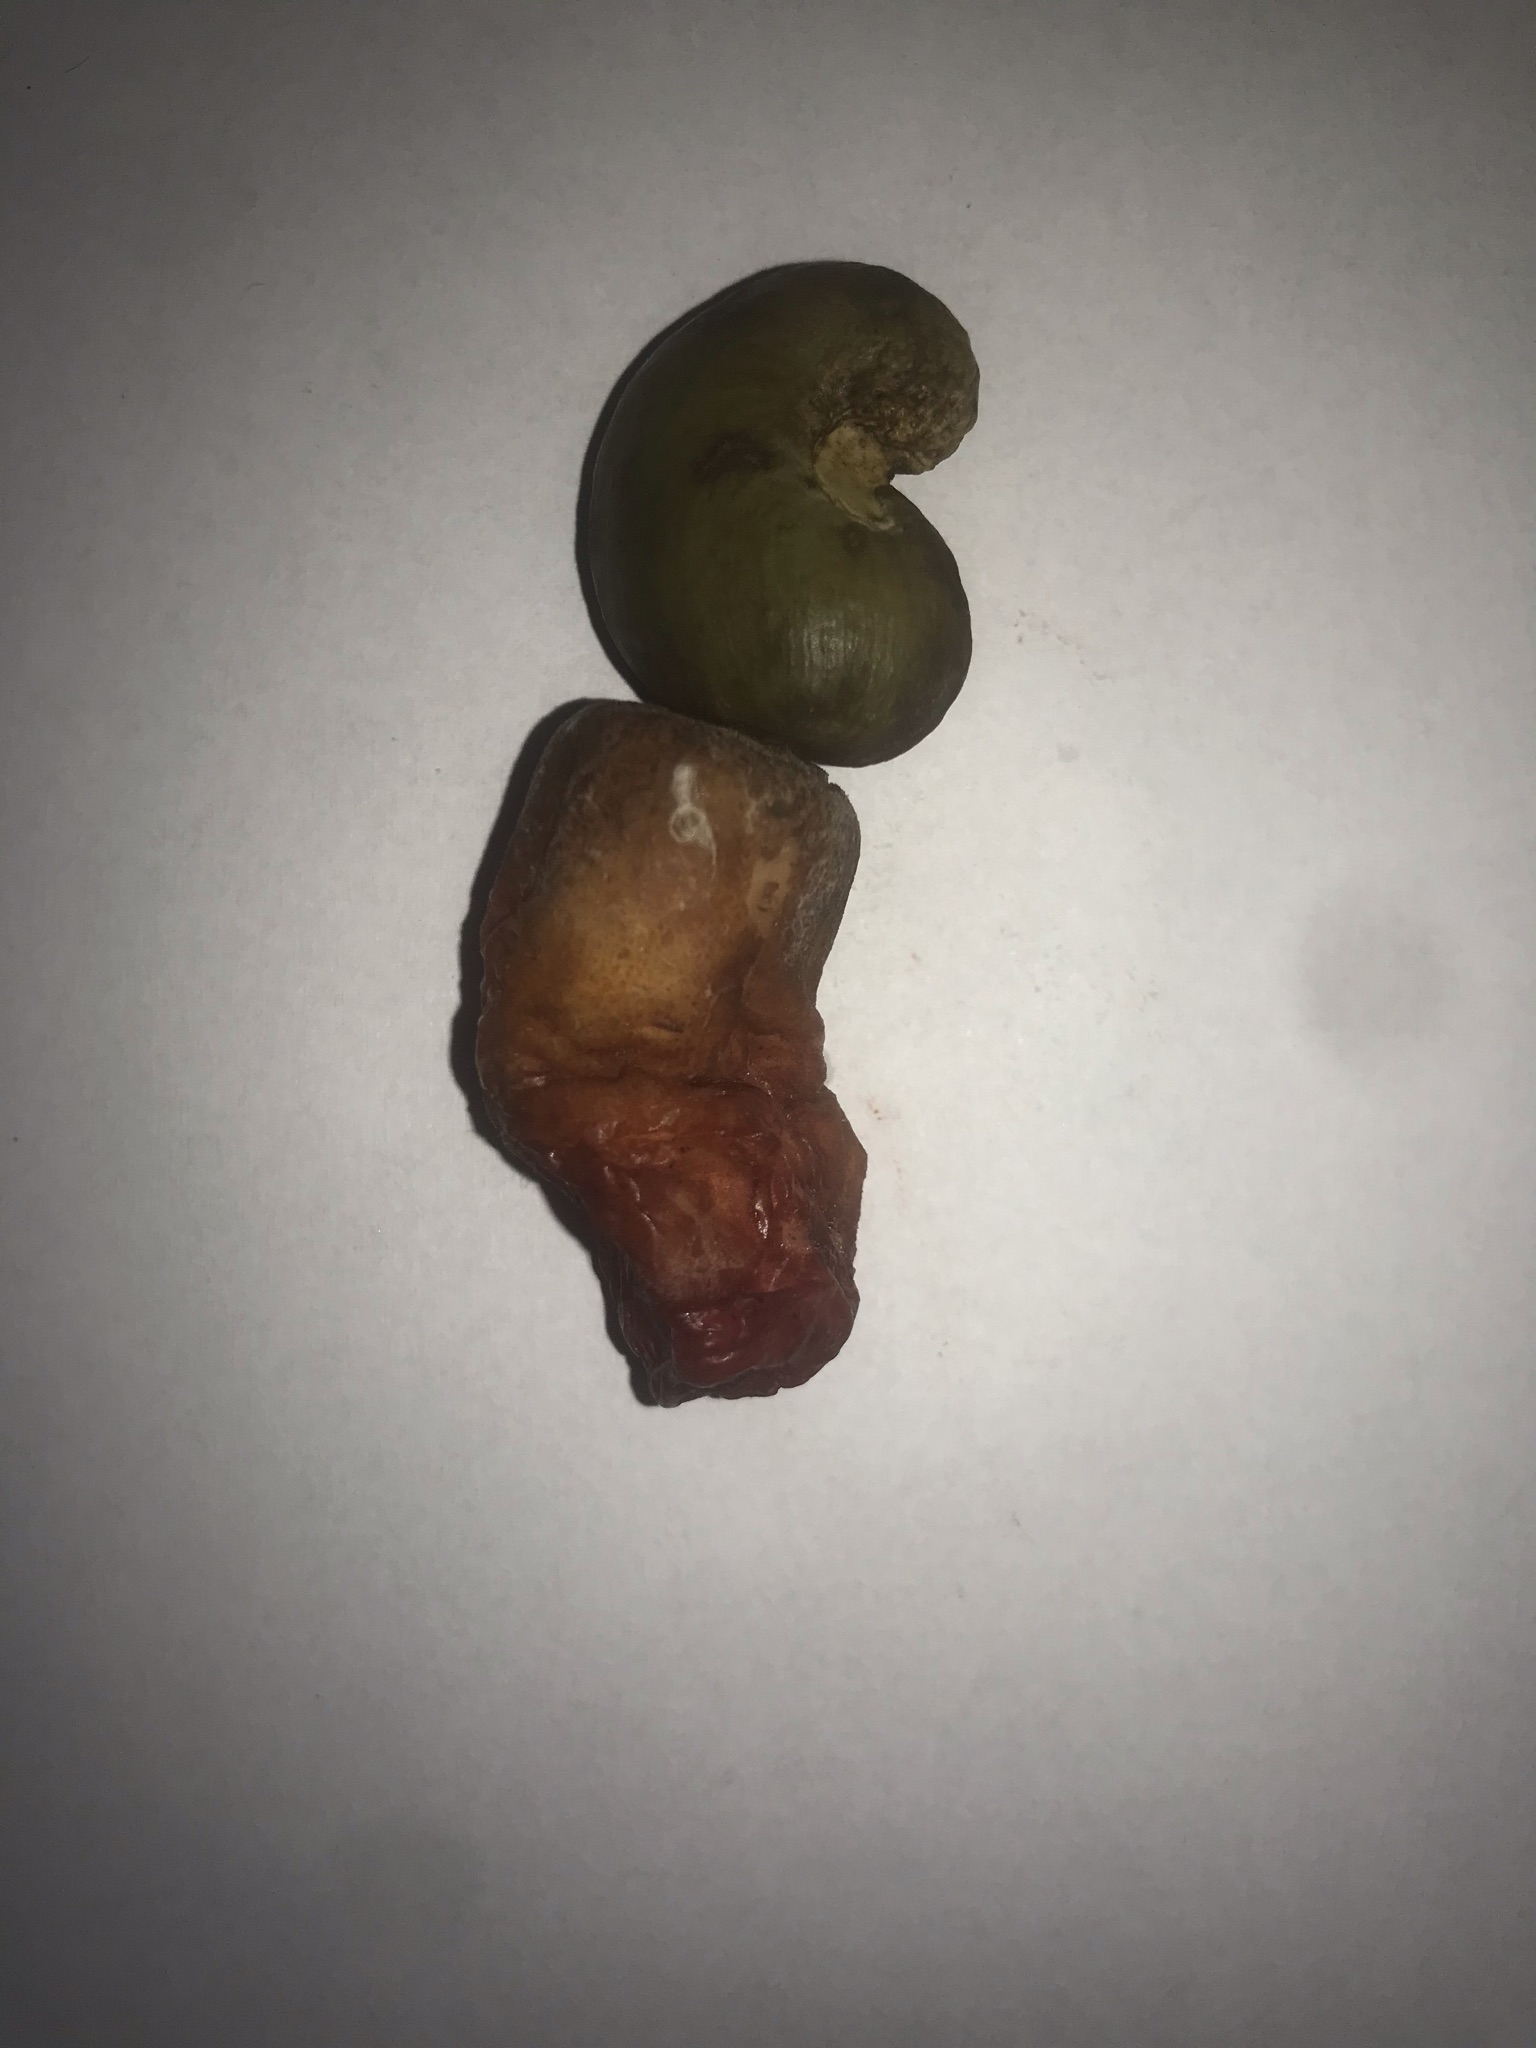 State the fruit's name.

caju vermelho
